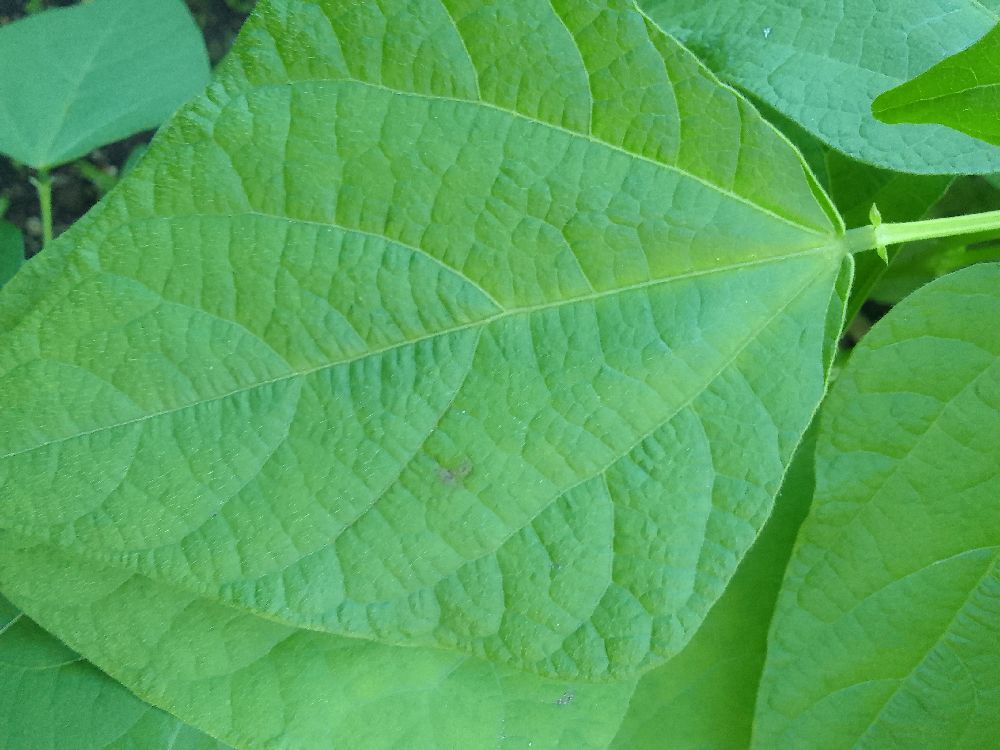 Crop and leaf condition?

common bean, healthy
